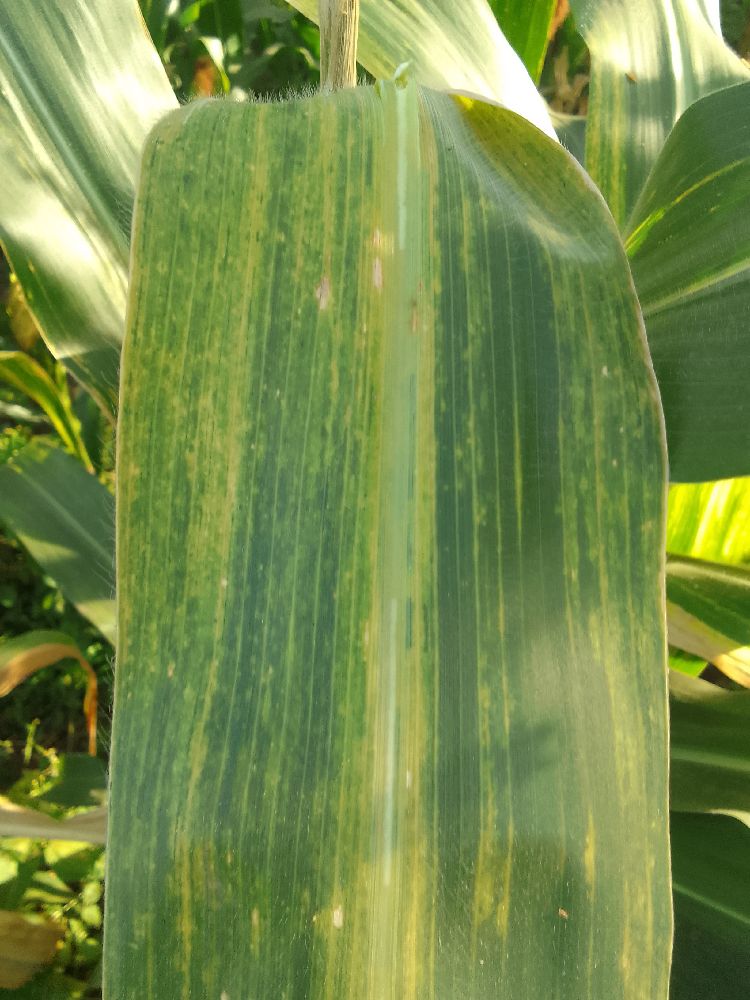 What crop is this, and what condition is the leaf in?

maize, maize lethal necrosis
